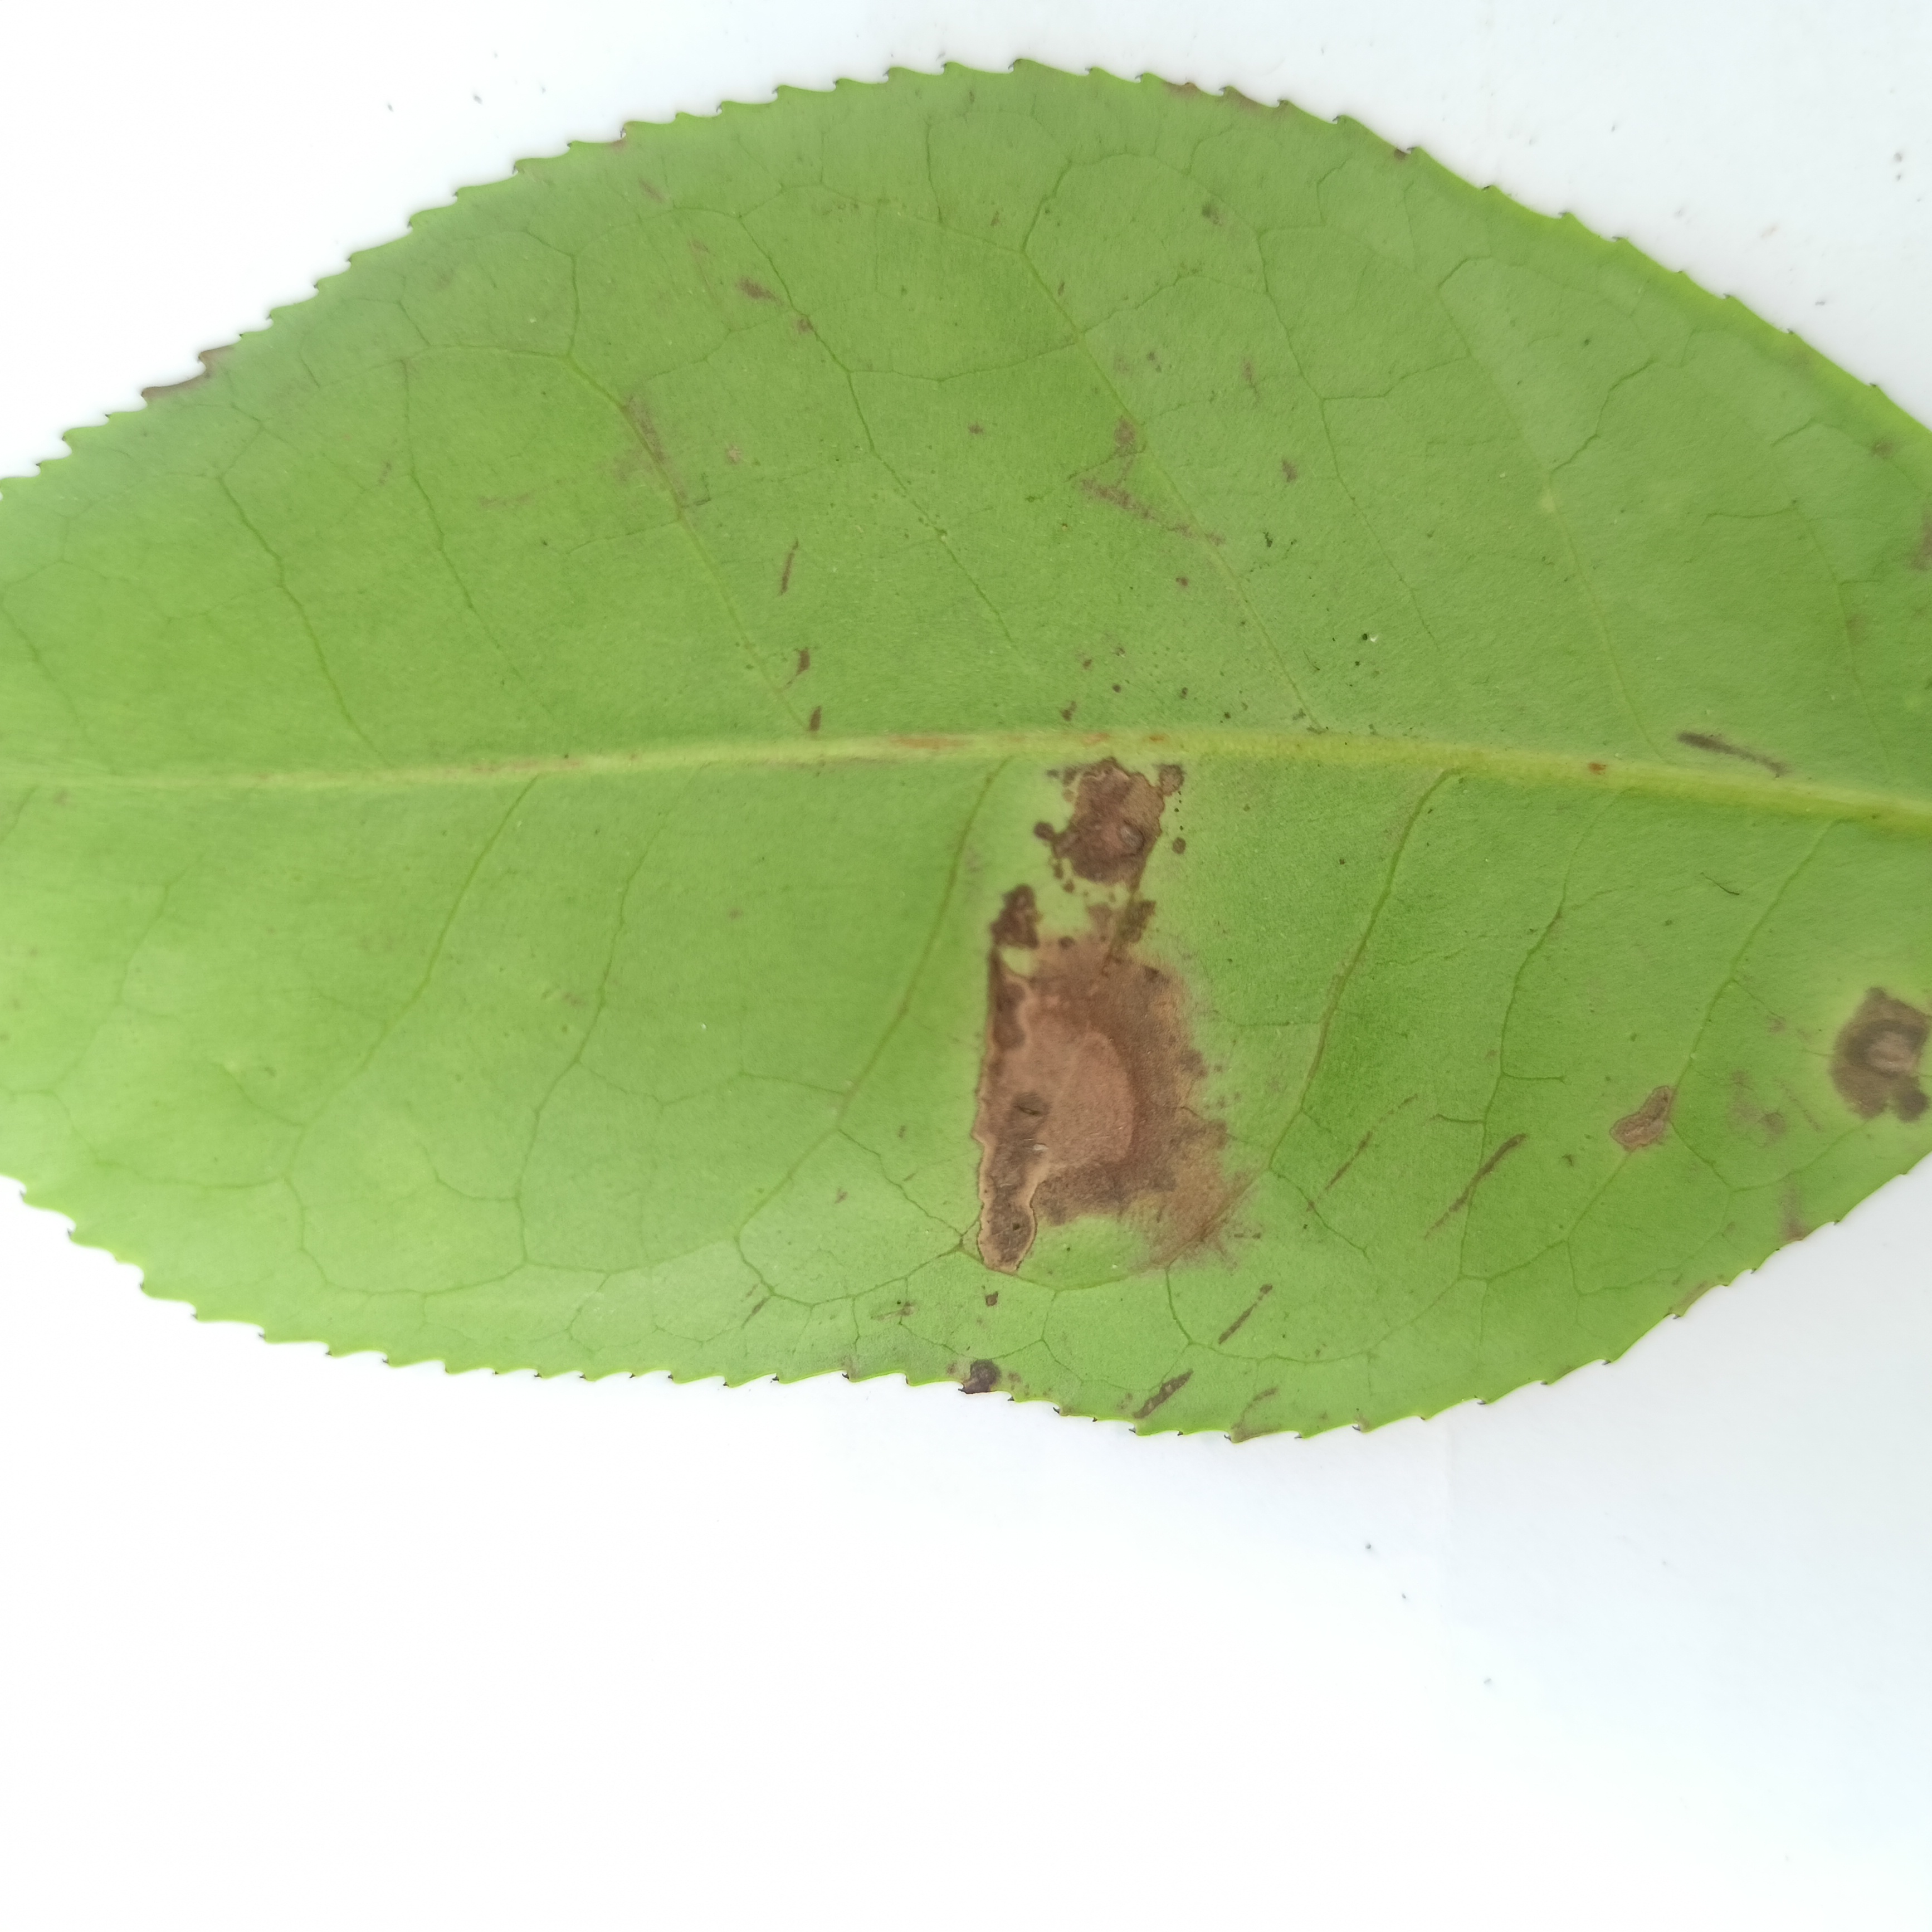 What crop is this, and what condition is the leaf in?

tea, brown blight
